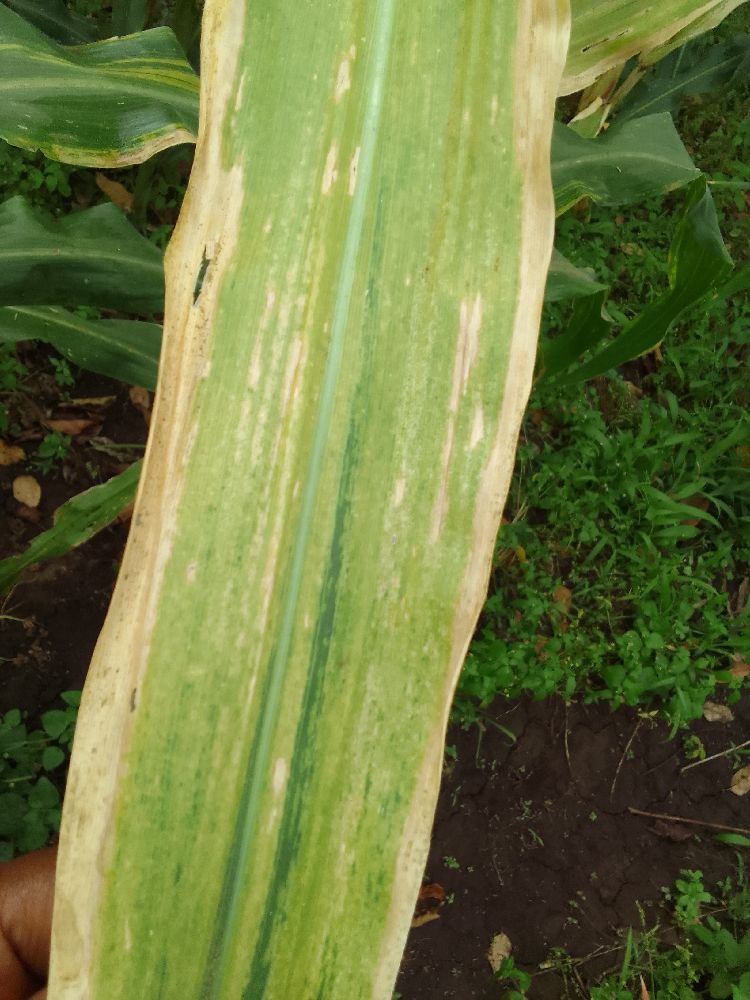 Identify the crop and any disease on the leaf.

maize, maize lethal necrosis
